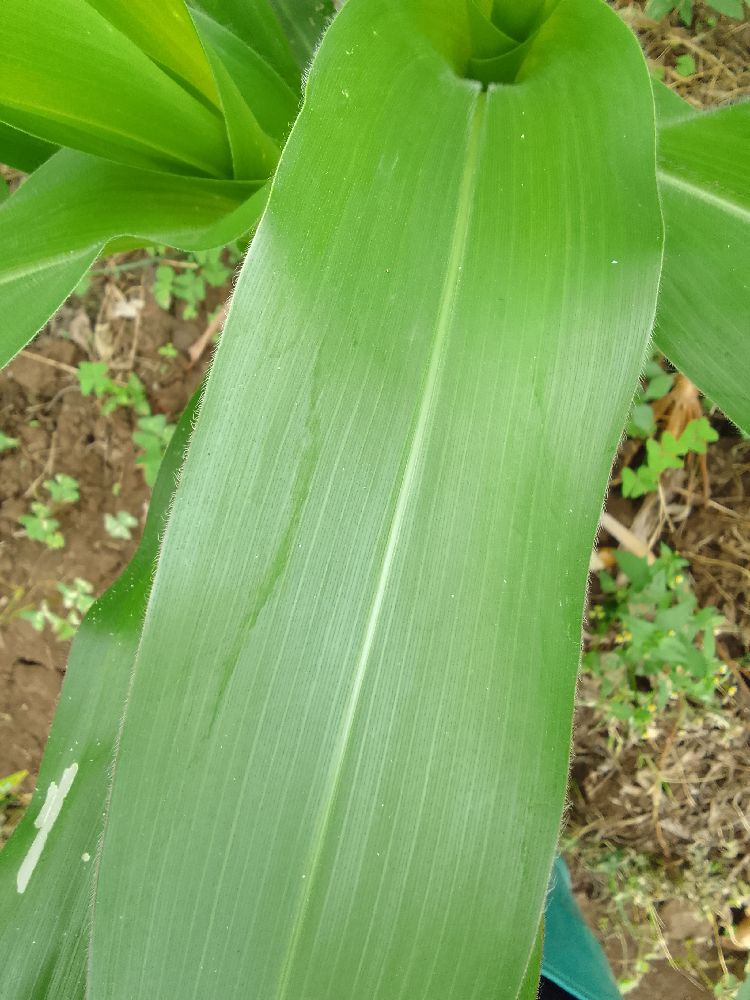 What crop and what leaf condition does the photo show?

maize, healthy
